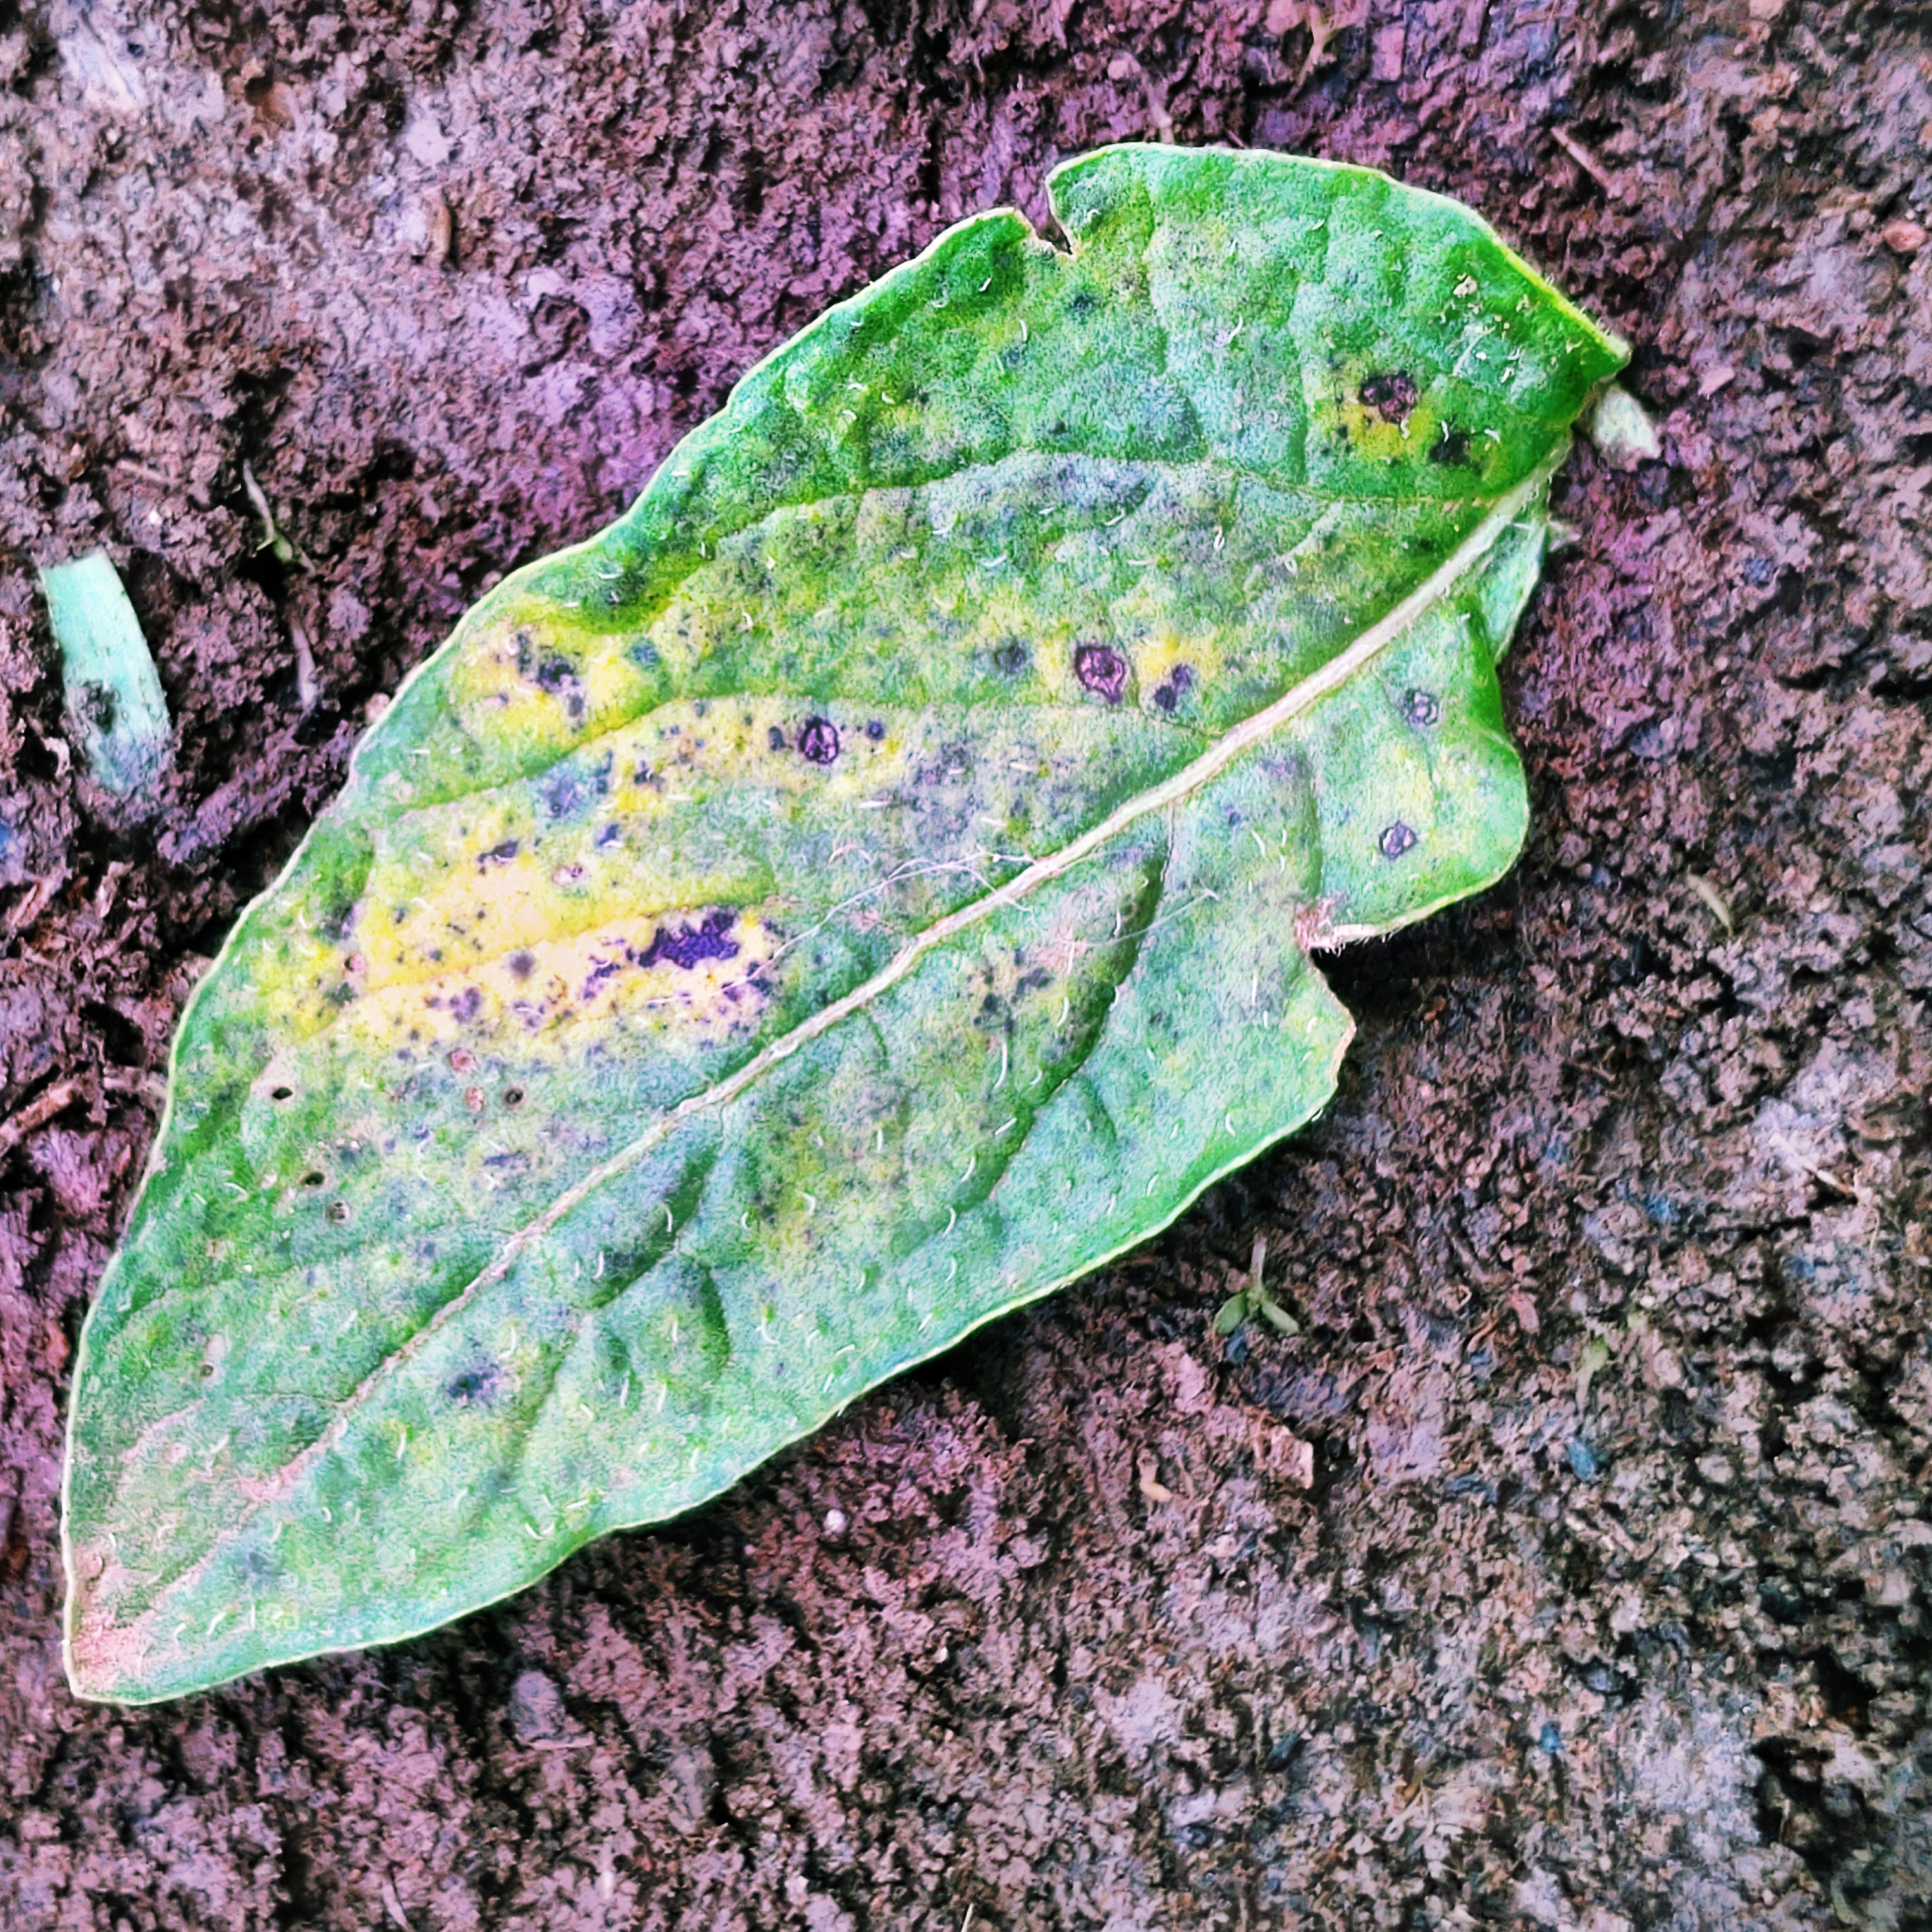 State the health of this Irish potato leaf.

late blight
